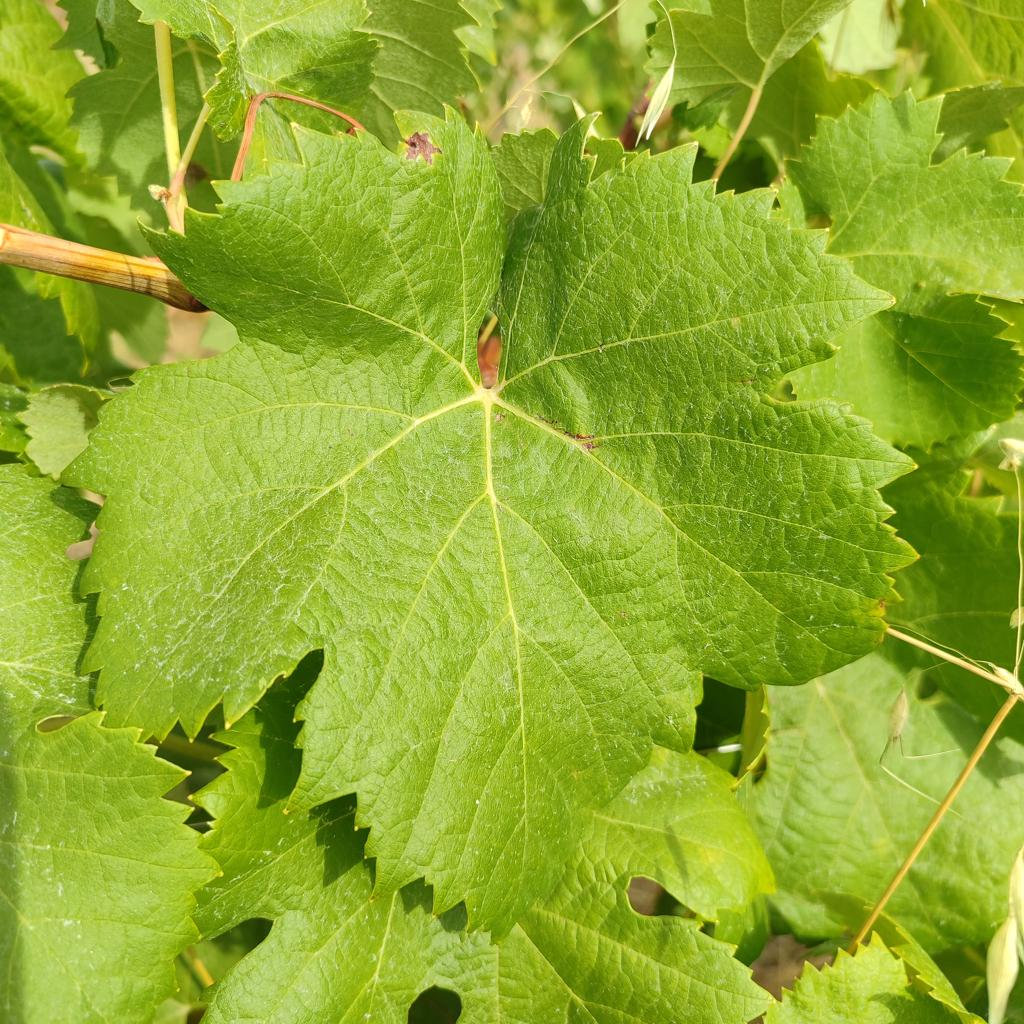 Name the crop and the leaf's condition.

grapevine, healthy
